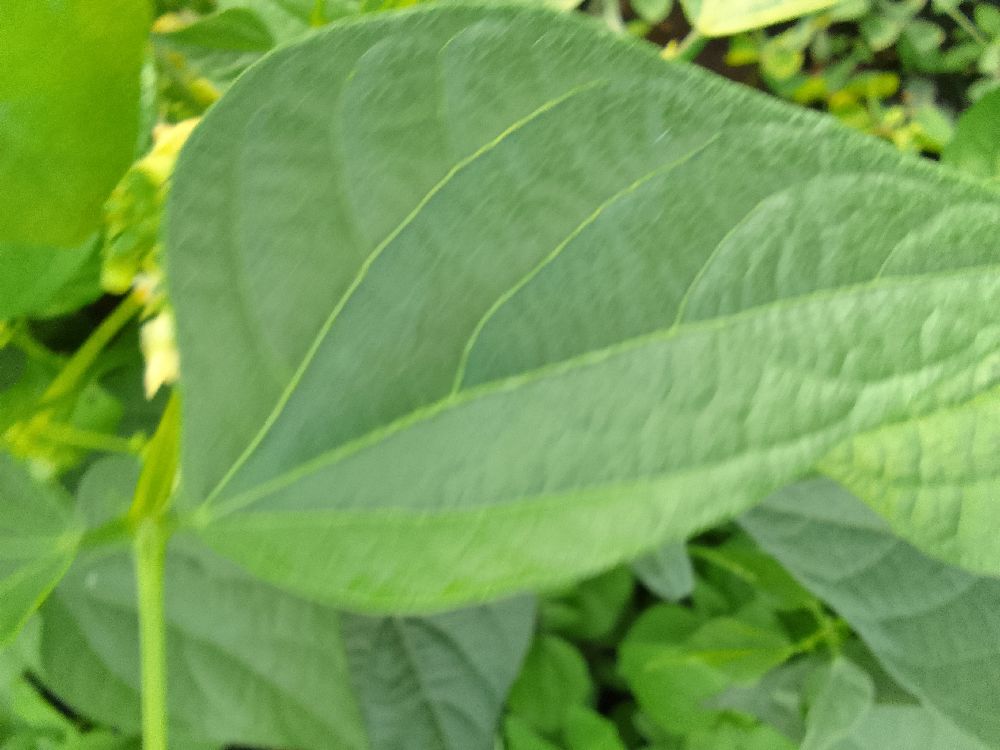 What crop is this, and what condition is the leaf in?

common bean, healthy
